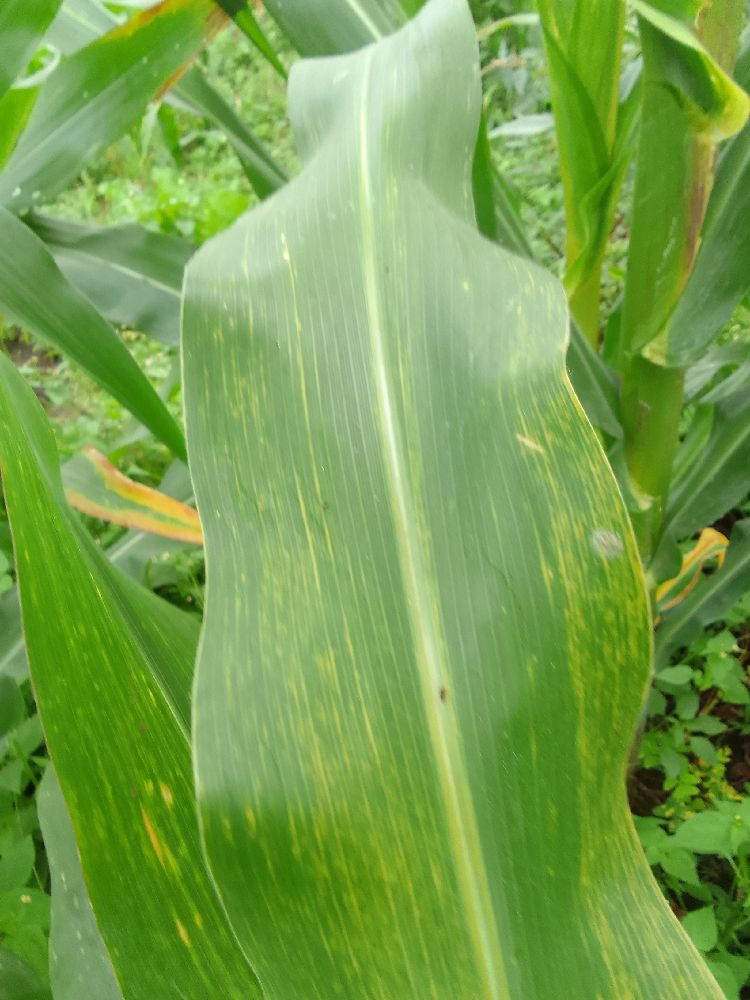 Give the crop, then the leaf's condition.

maize, maize lethal necrosis
